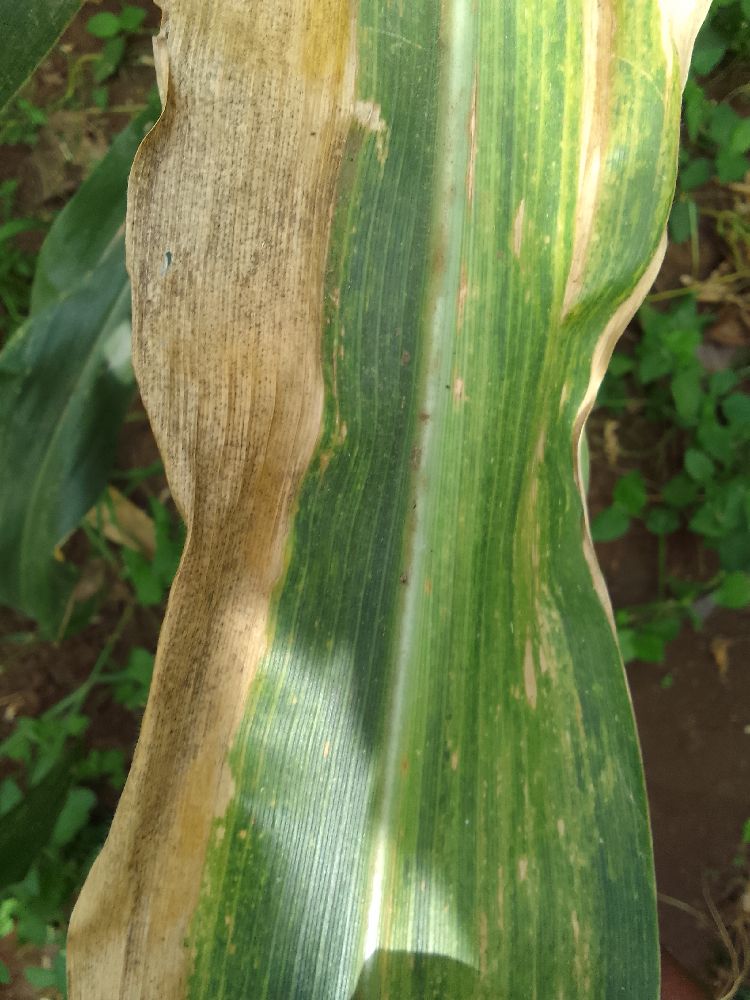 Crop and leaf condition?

maize, maize lethal necrosis
